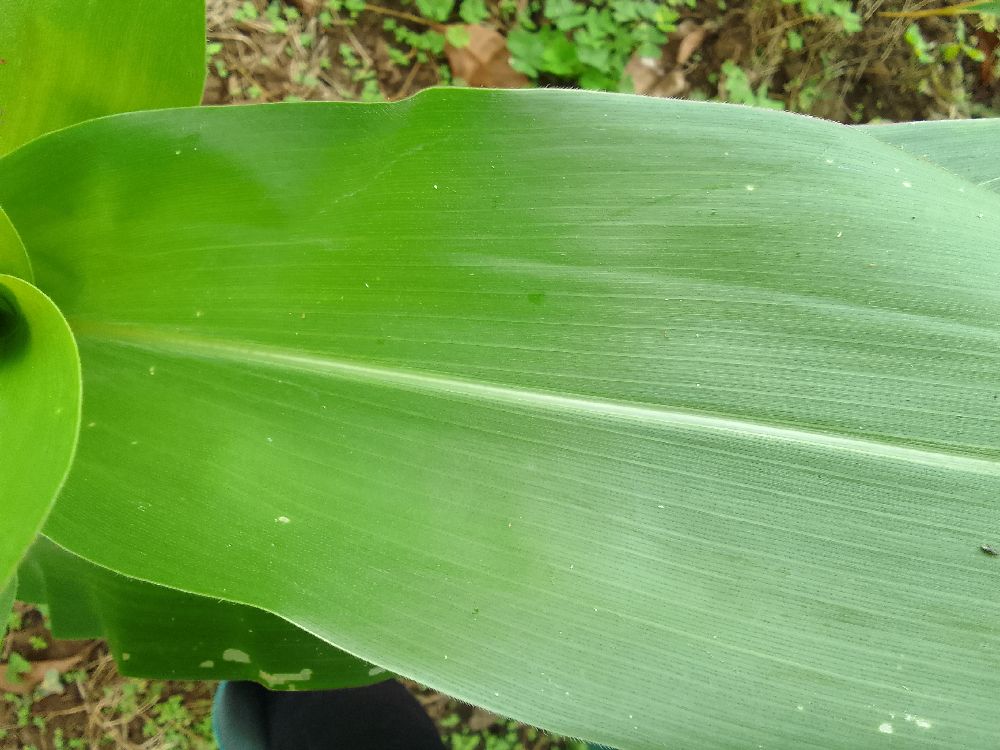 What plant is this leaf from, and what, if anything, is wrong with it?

maize, healthy
